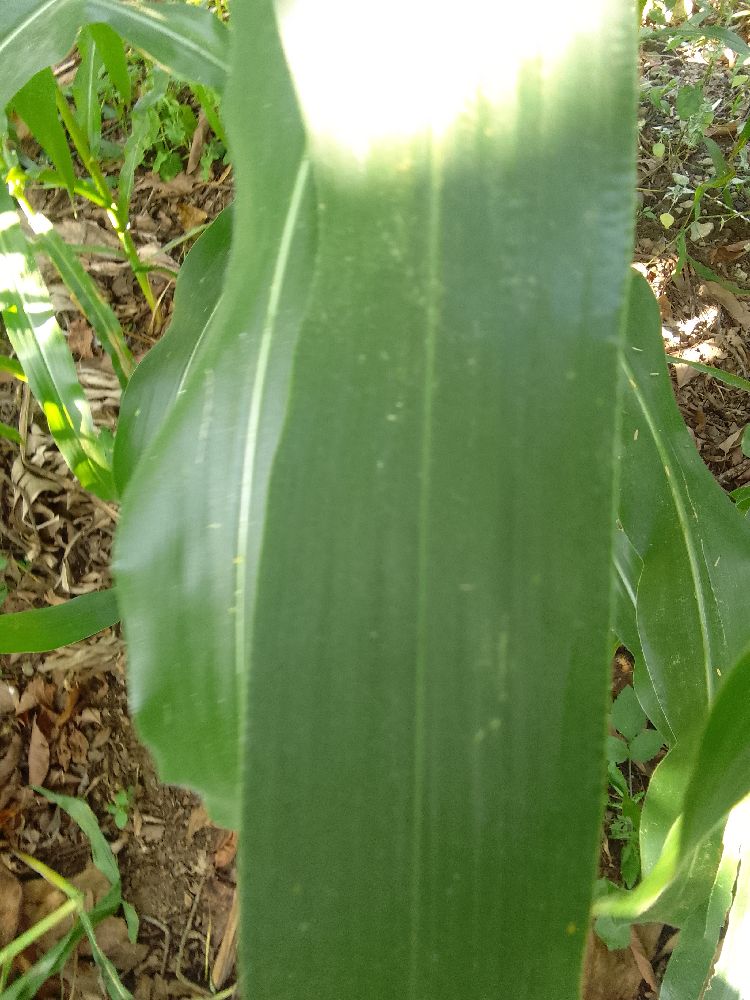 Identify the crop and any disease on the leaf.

maize, healthy
